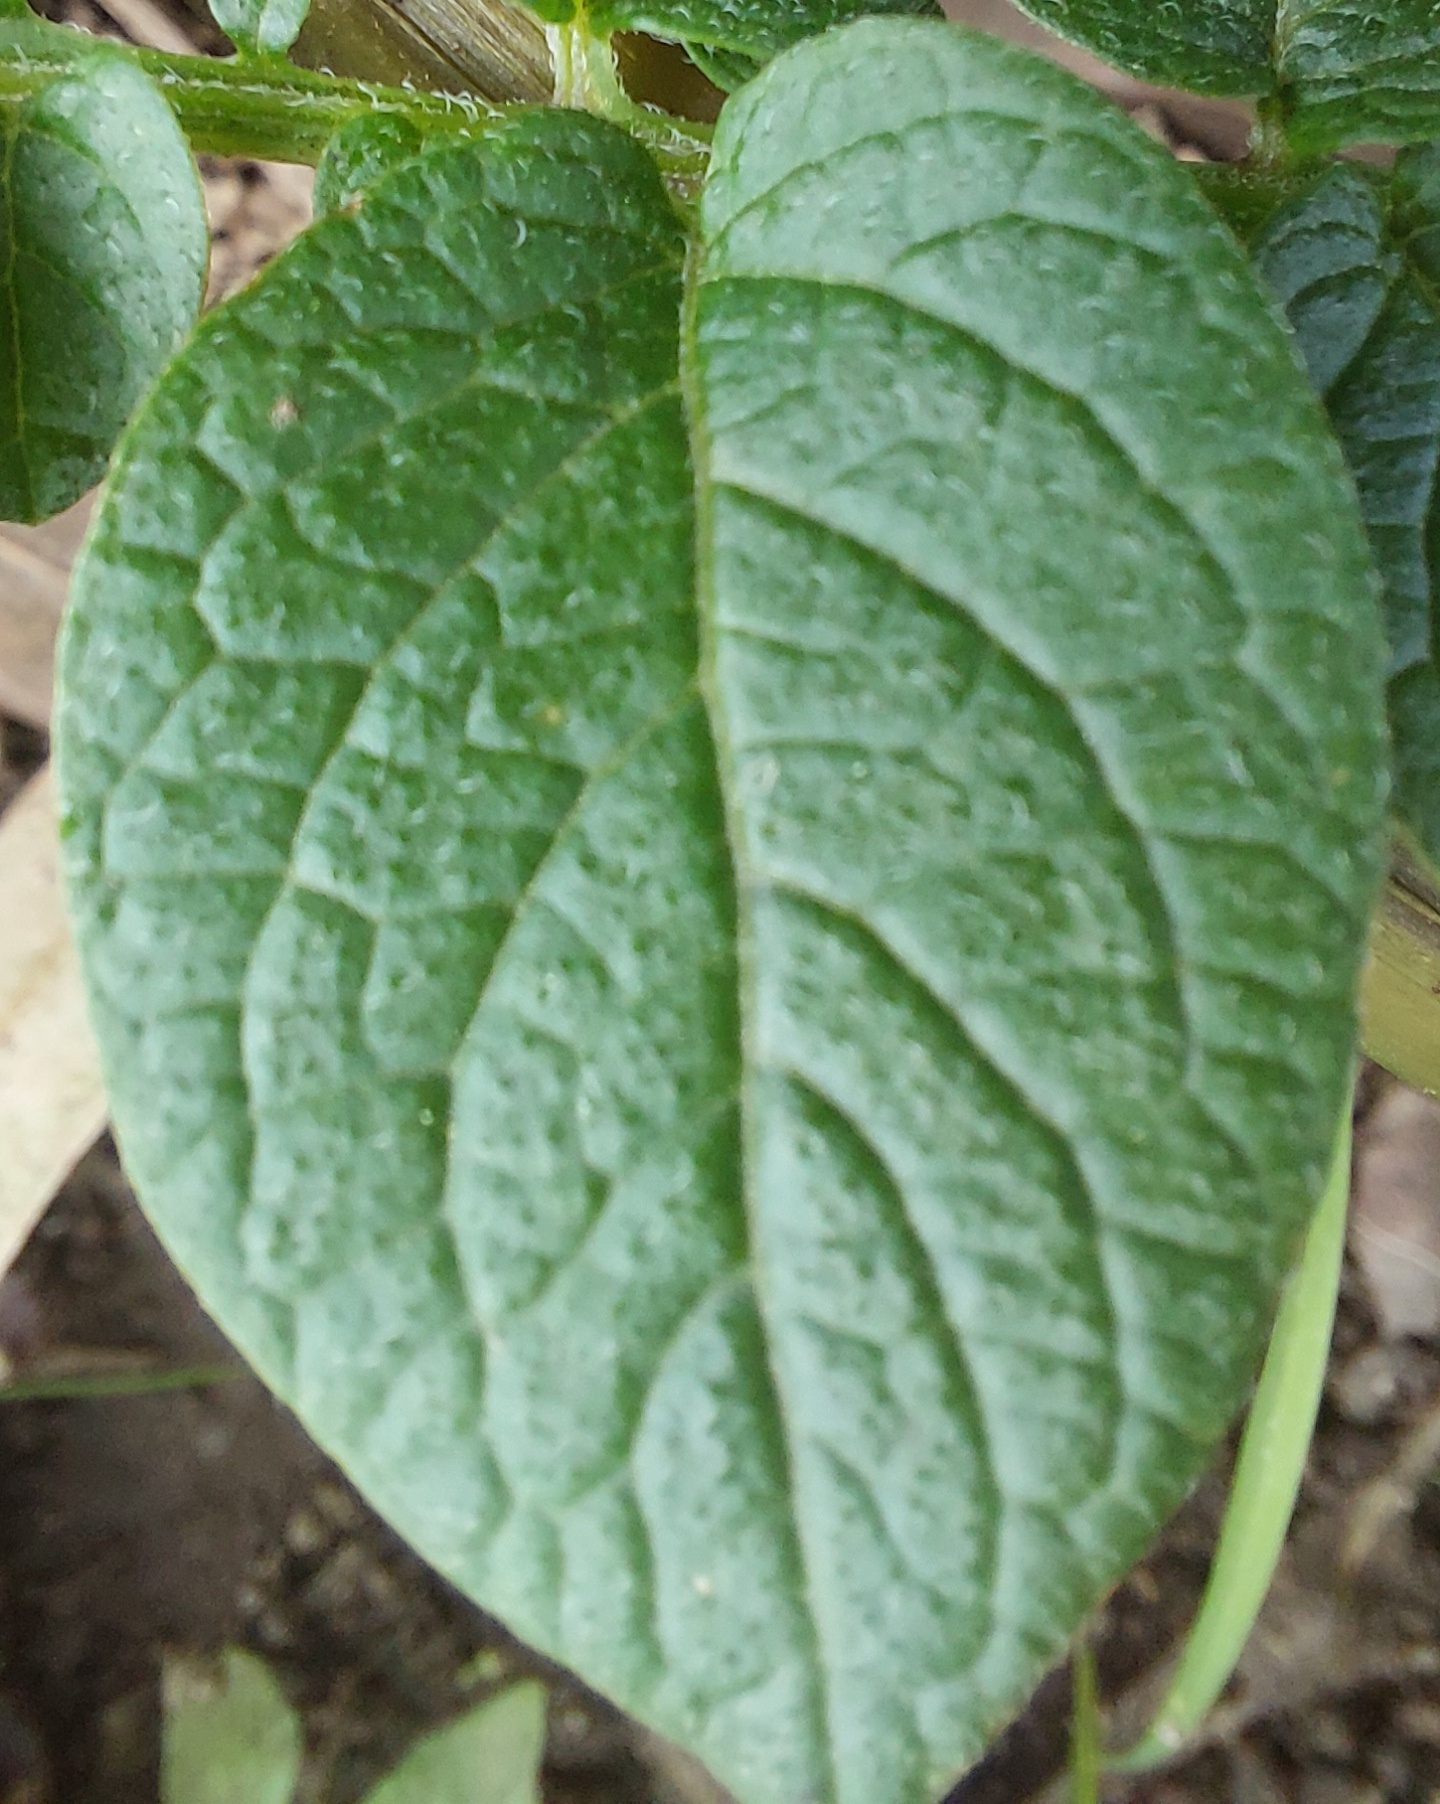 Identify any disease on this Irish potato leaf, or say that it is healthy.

healthy
